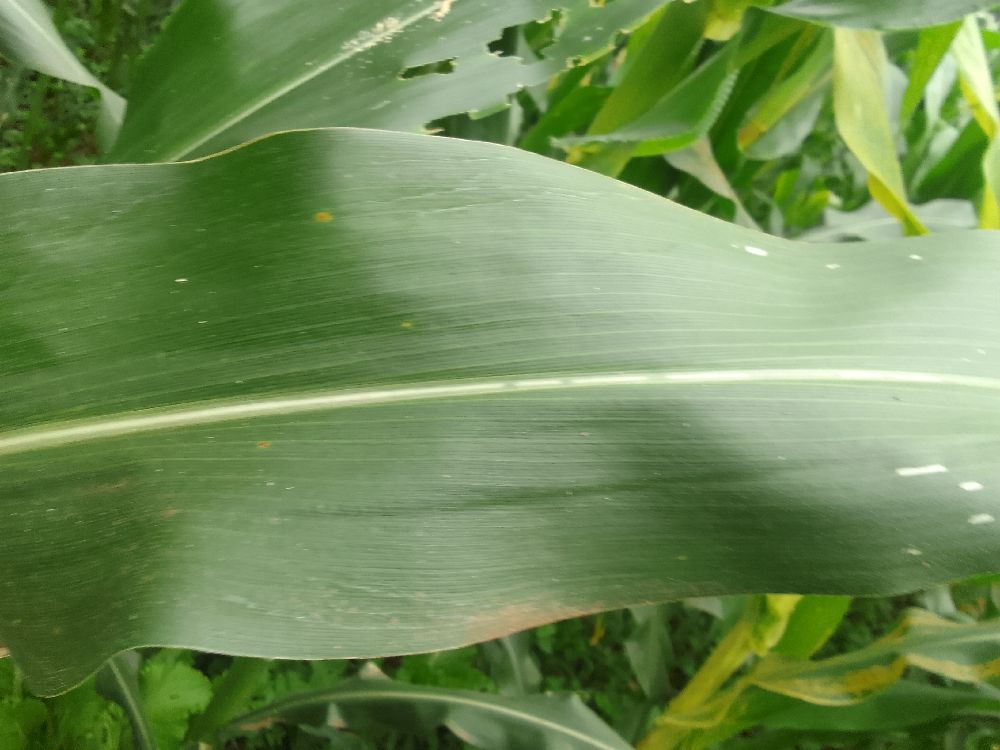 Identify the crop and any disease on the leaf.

maize, healthy
